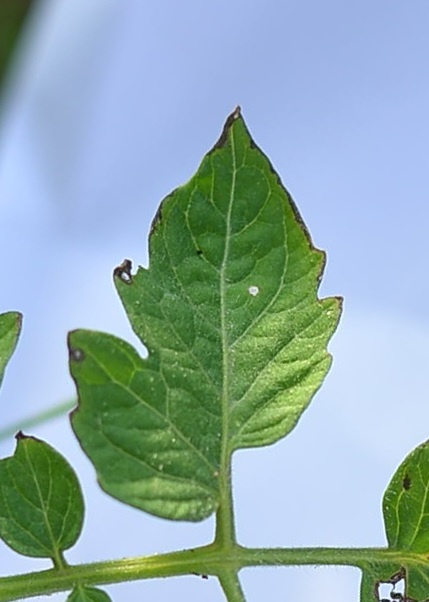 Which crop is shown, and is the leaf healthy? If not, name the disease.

tomato, infected
